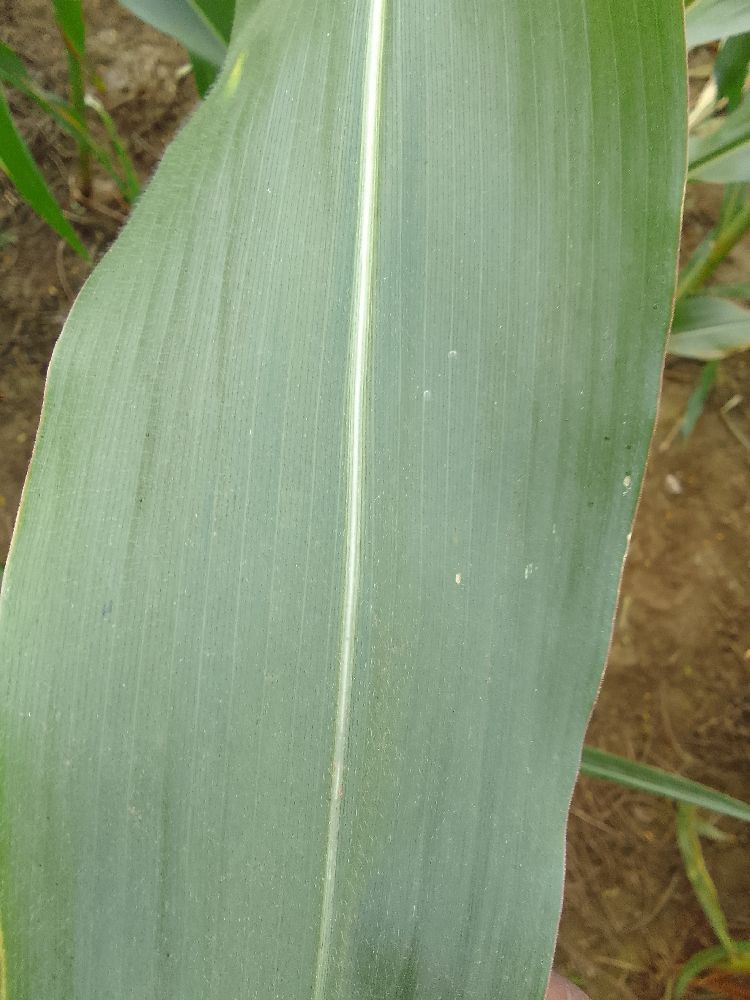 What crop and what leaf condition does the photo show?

maize, healthy
